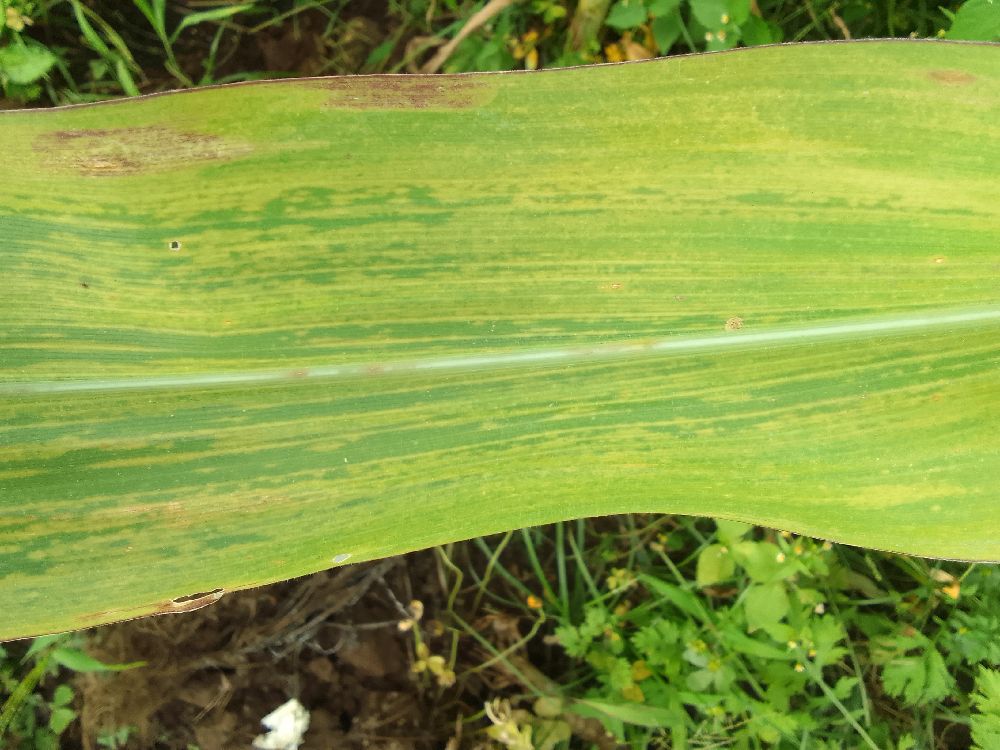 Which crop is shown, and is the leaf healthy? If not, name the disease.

maize, maize lethal necrosis
